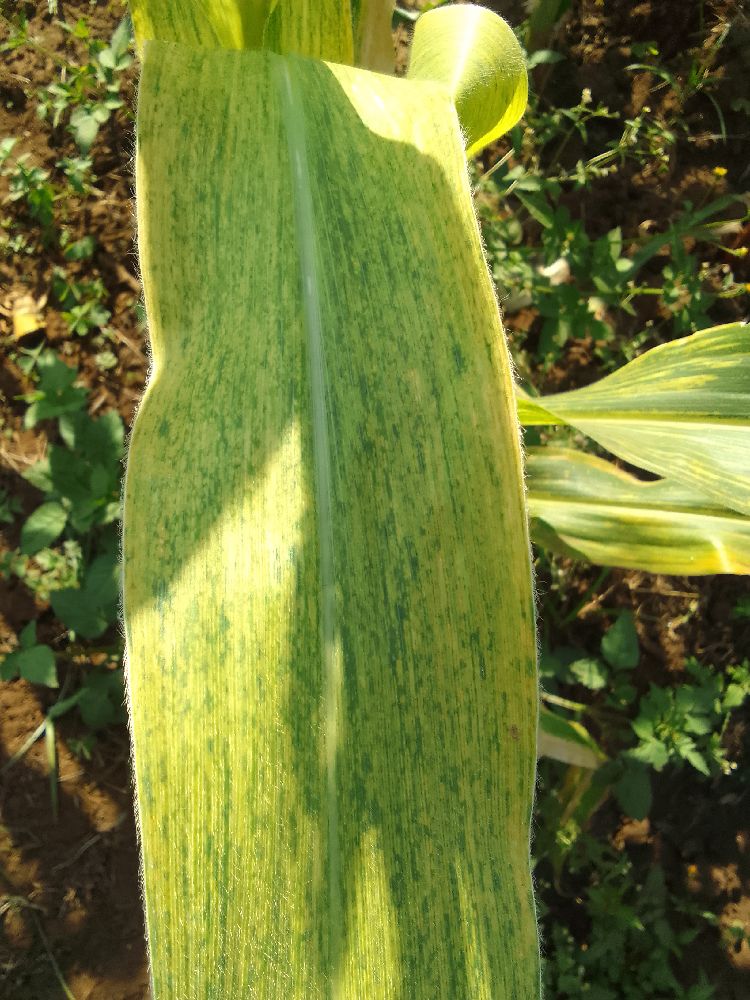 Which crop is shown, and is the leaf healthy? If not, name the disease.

maize, maize lethal necrosis
